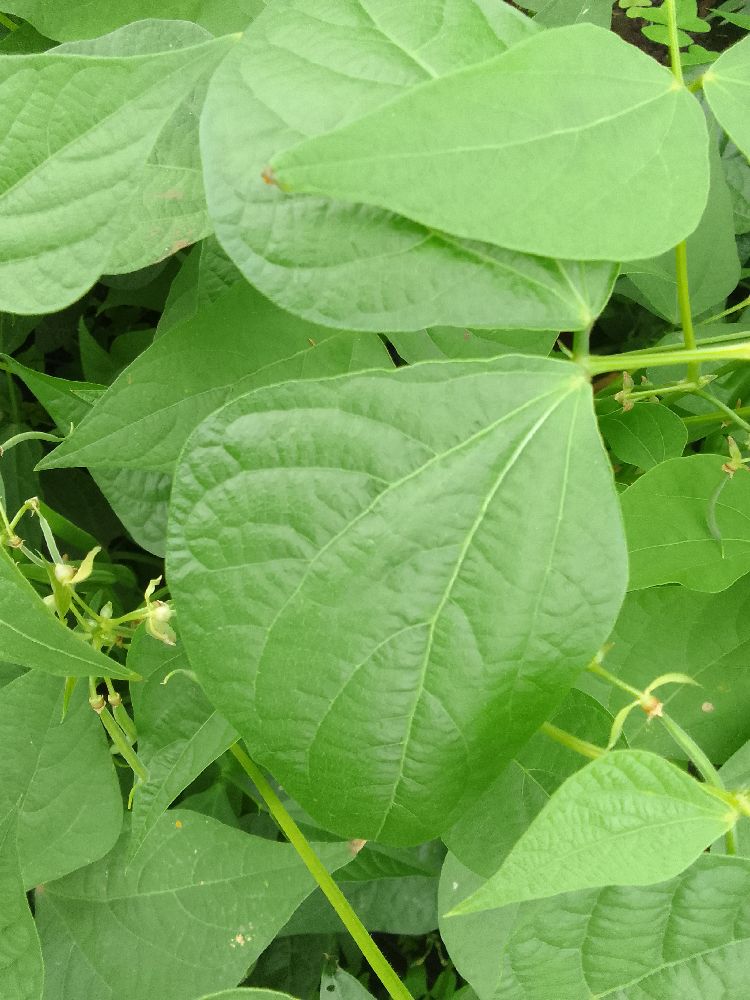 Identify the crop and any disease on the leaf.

common bean, healthy
